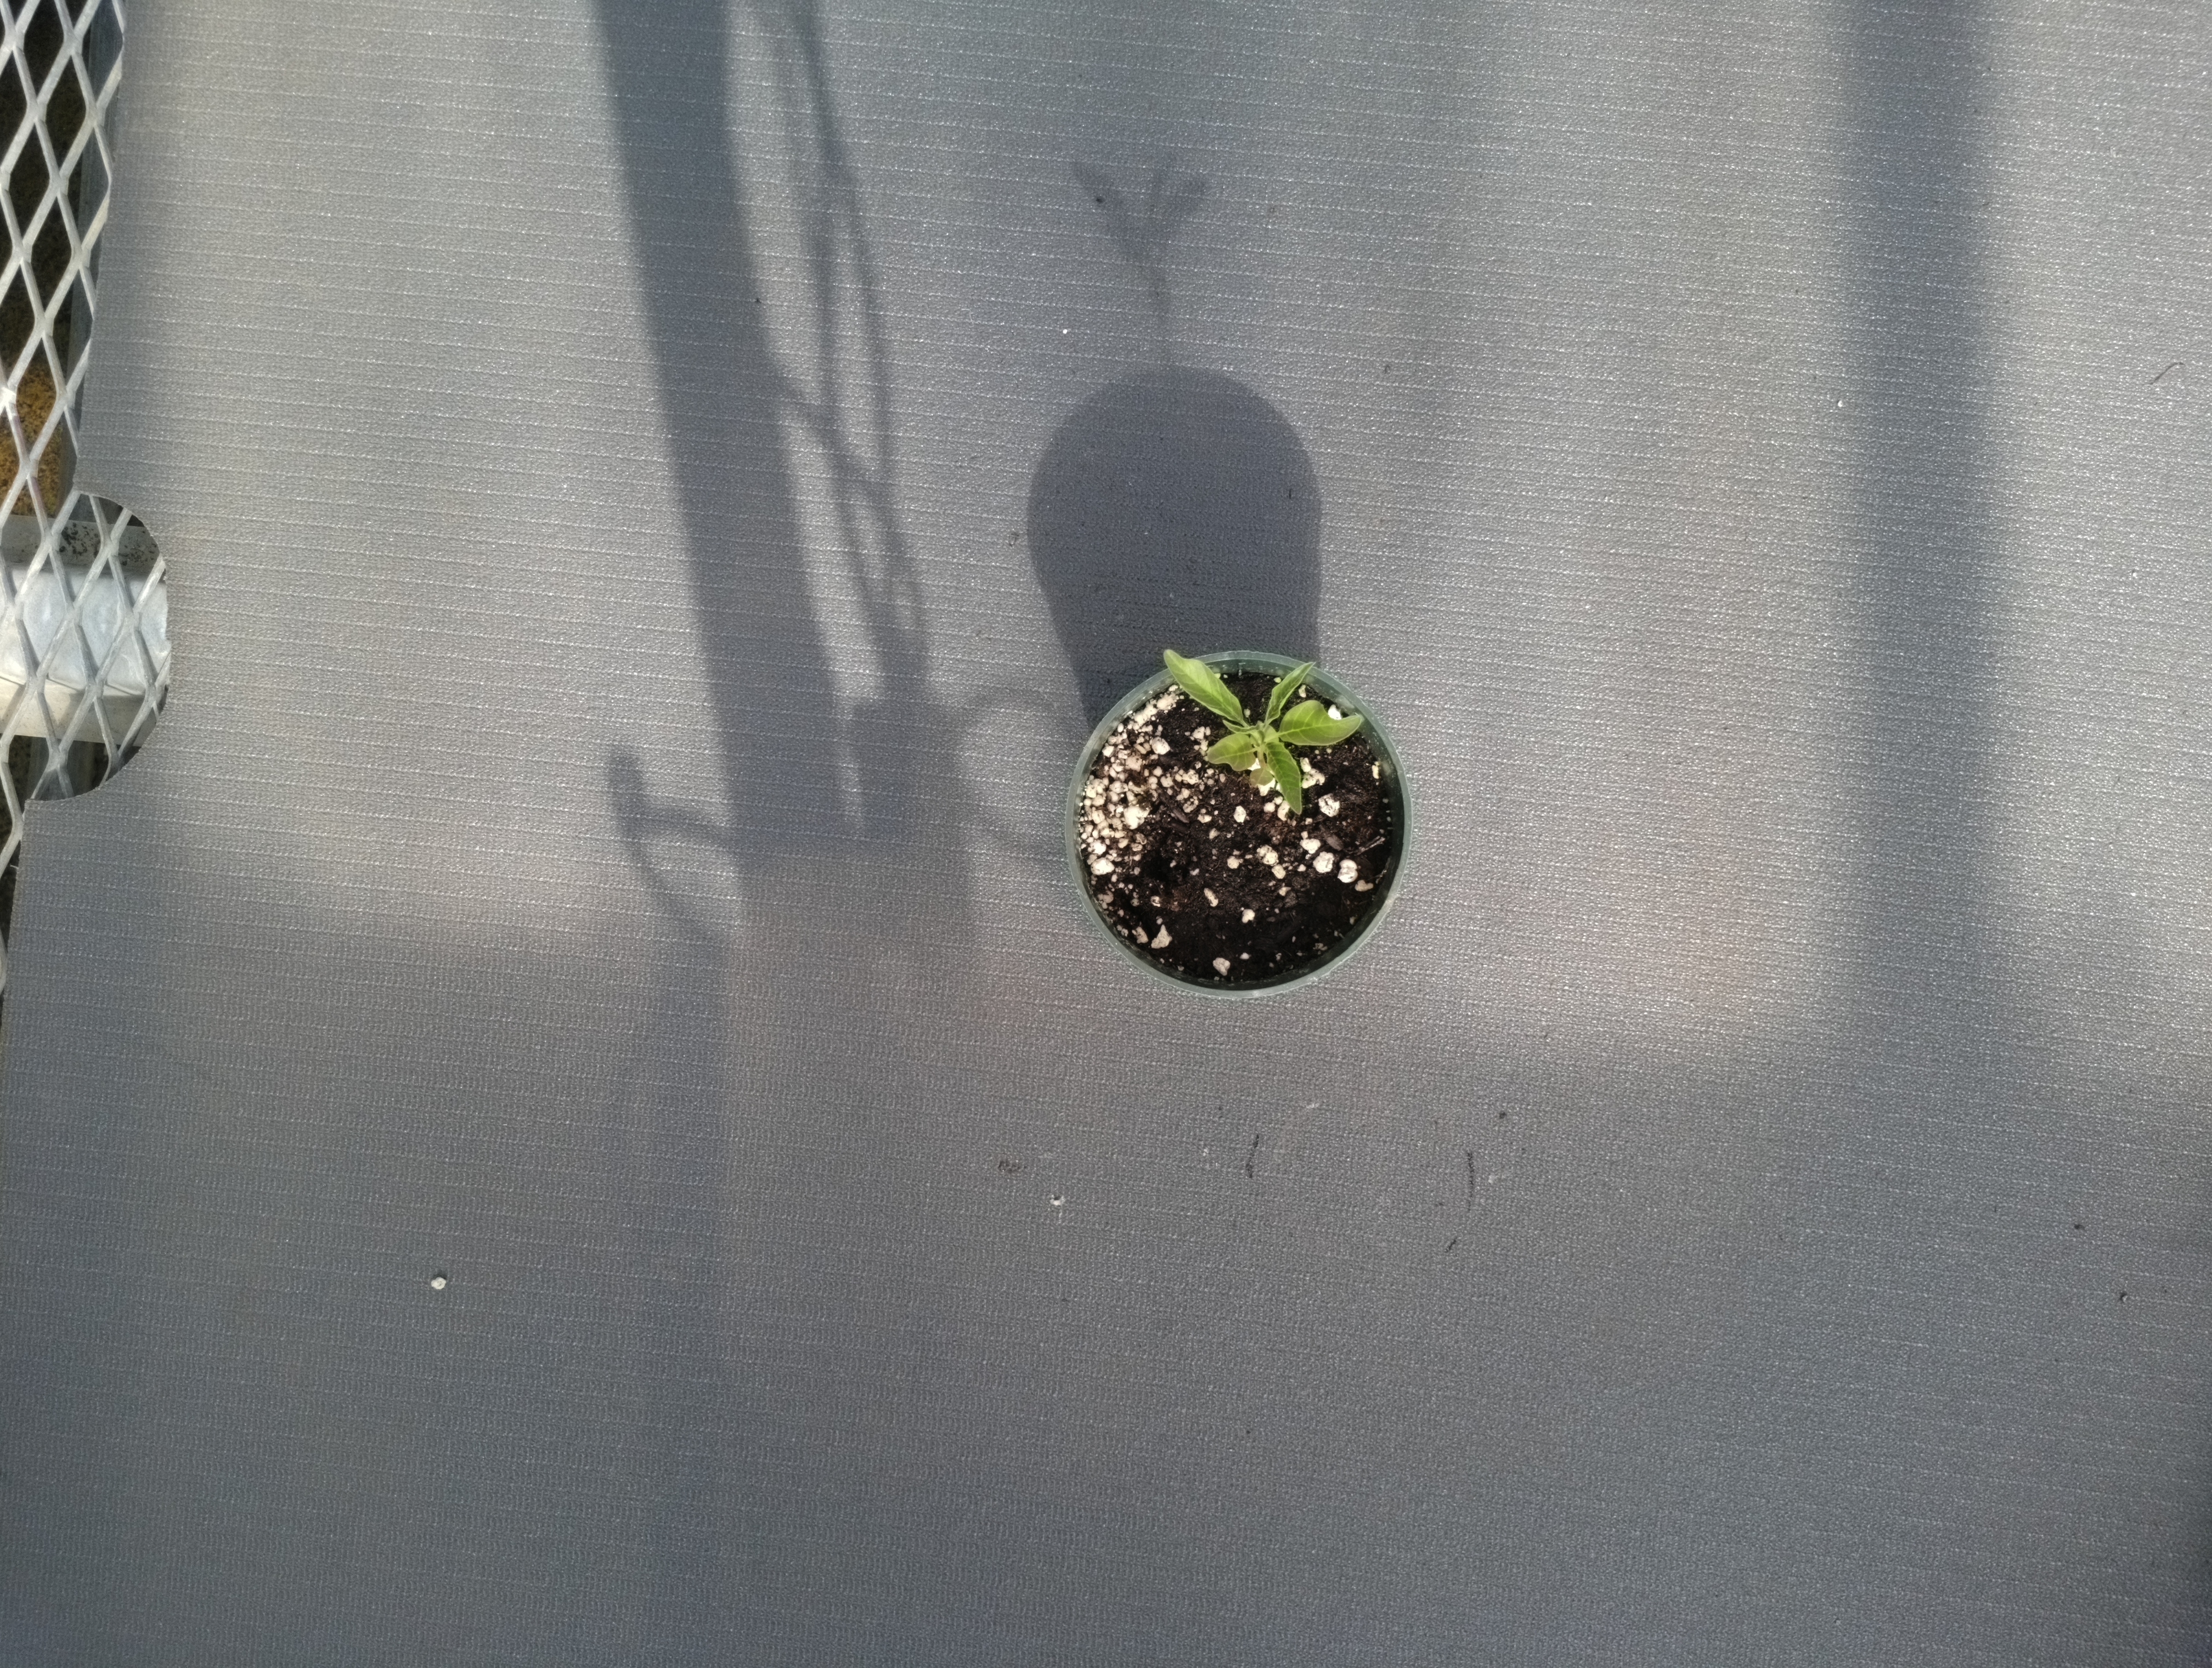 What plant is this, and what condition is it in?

waterhemp, healthy untreated
